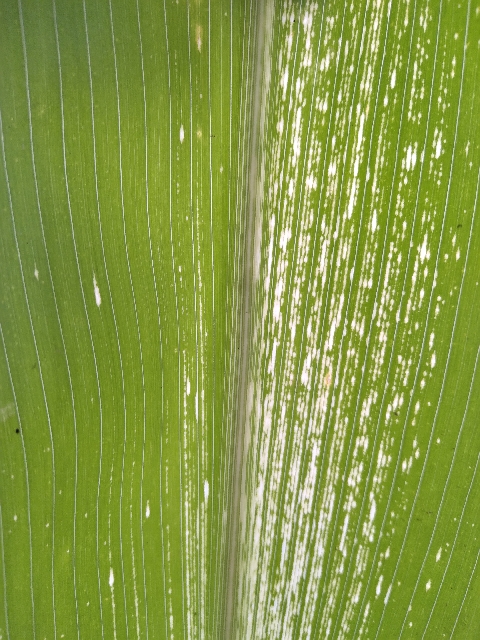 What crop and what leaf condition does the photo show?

maize, maize streak virus
